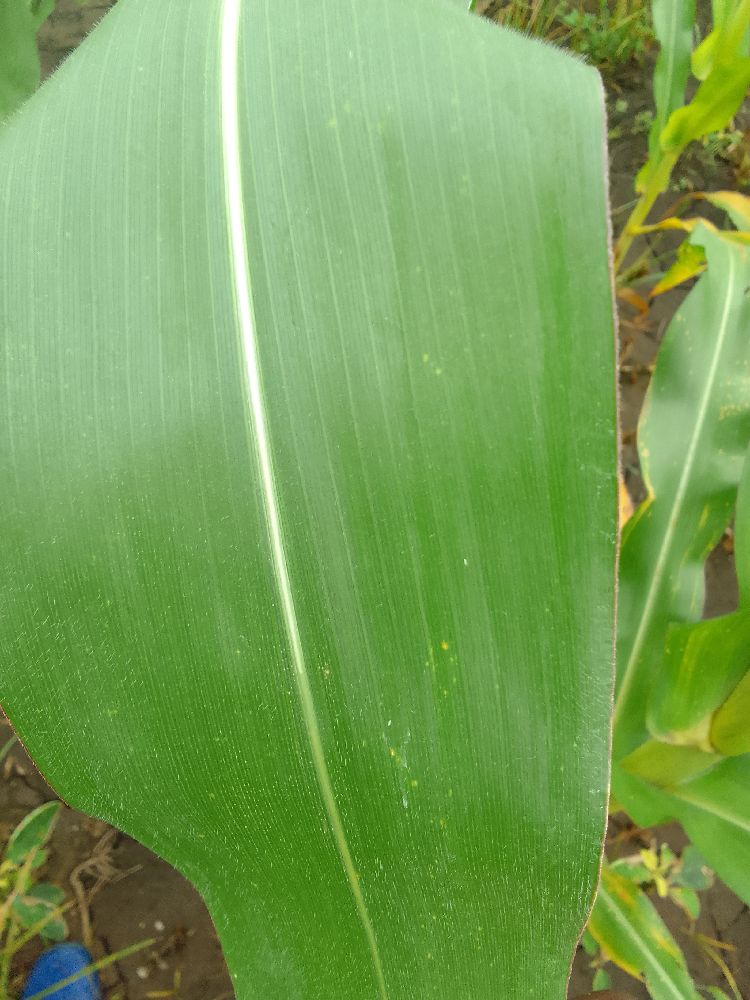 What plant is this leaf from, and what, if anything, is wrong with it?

maize, healthy
